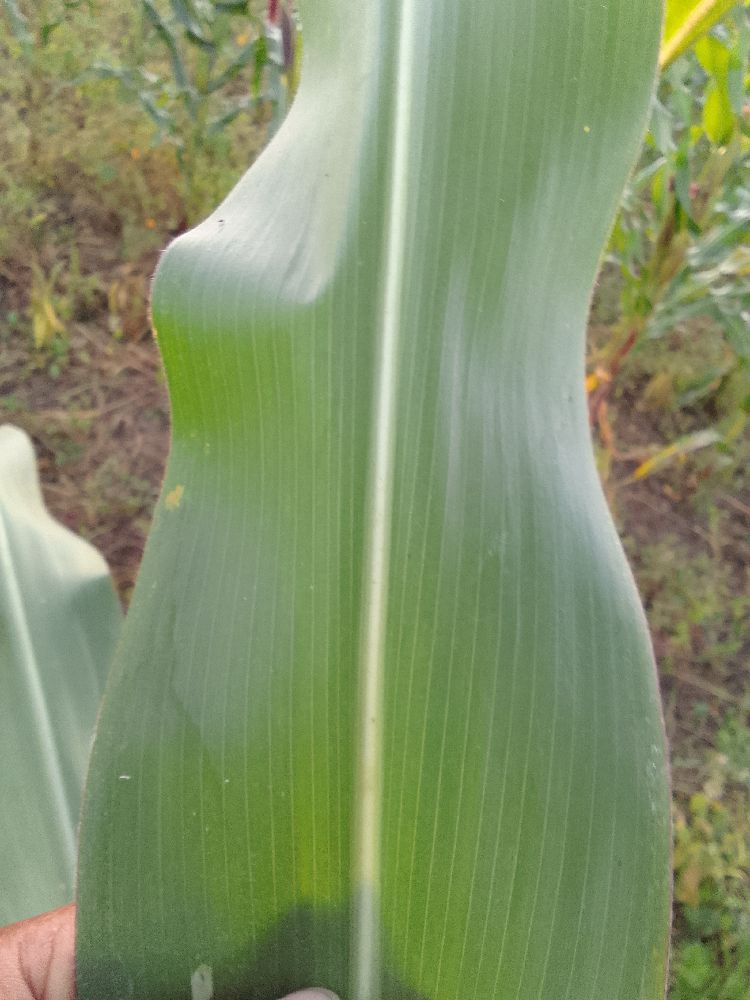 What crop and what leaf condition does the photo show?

maize, healthy
